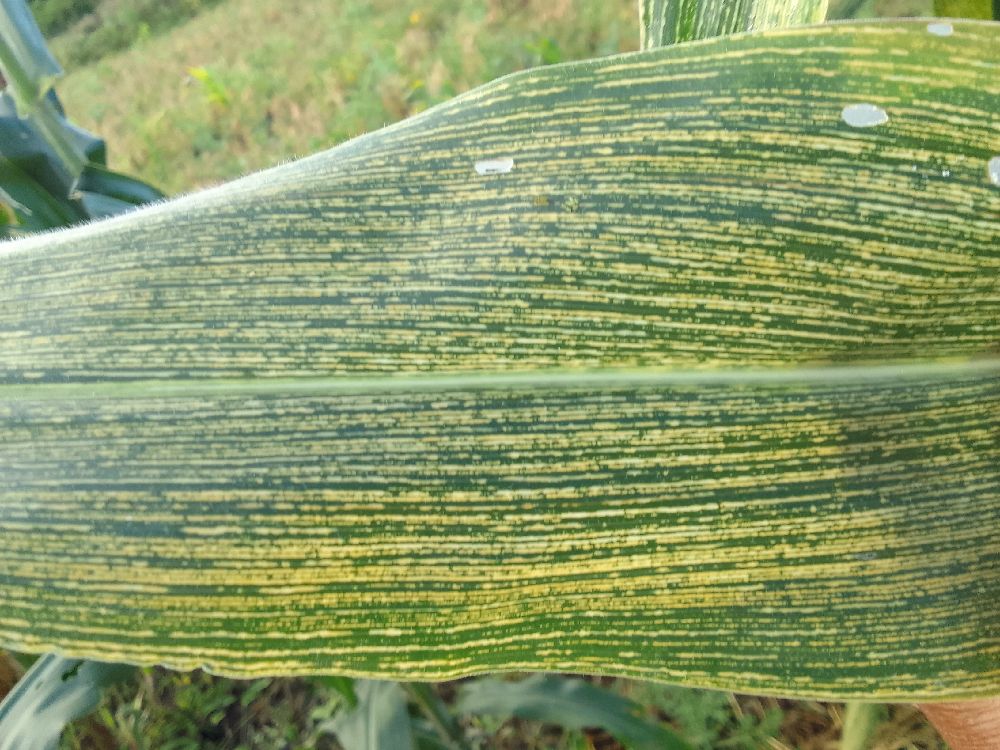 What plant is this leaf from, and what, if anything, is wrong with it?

maize, maize streak virus
